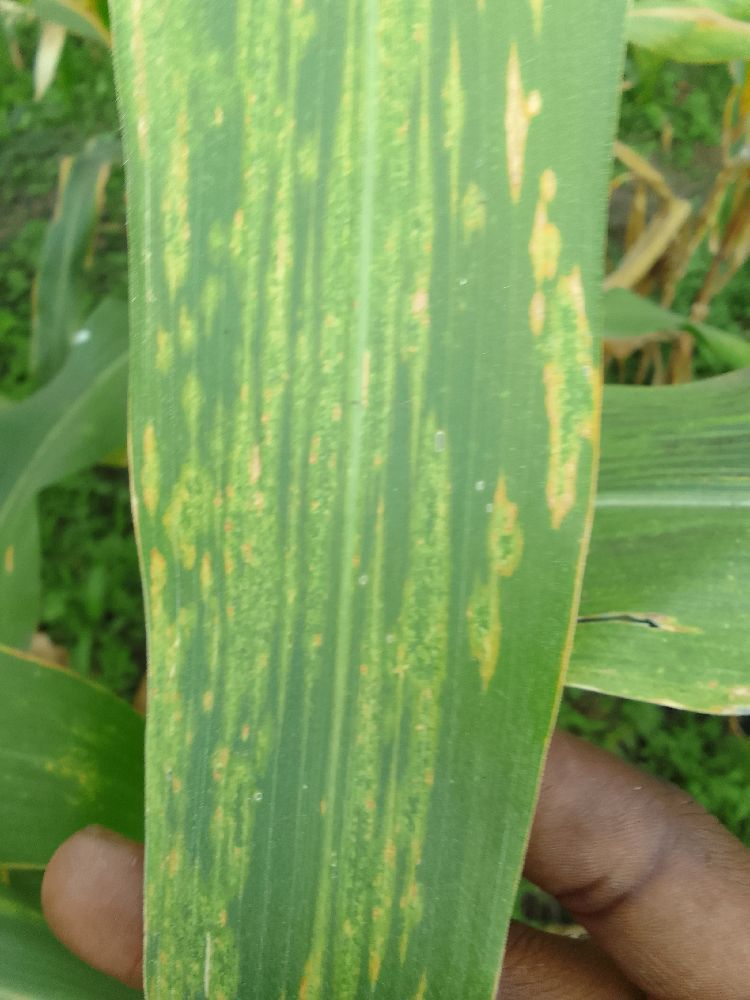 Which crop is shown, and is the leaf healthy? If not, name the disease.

maize, maize lethal necrosis
